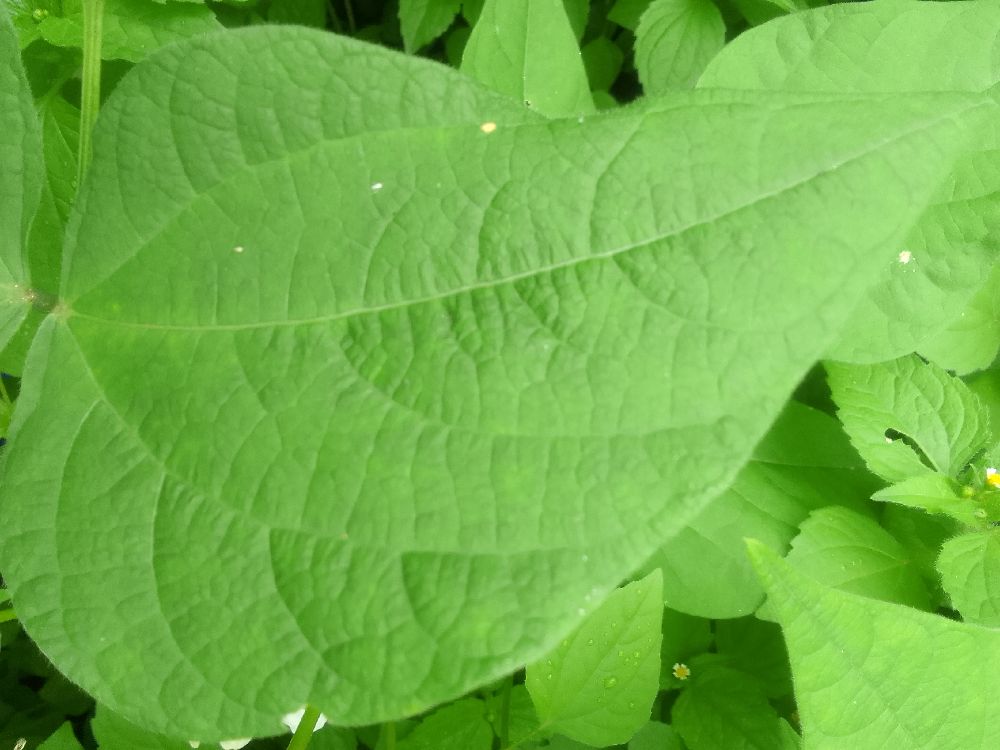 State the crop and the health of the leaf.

common bean, healthy
